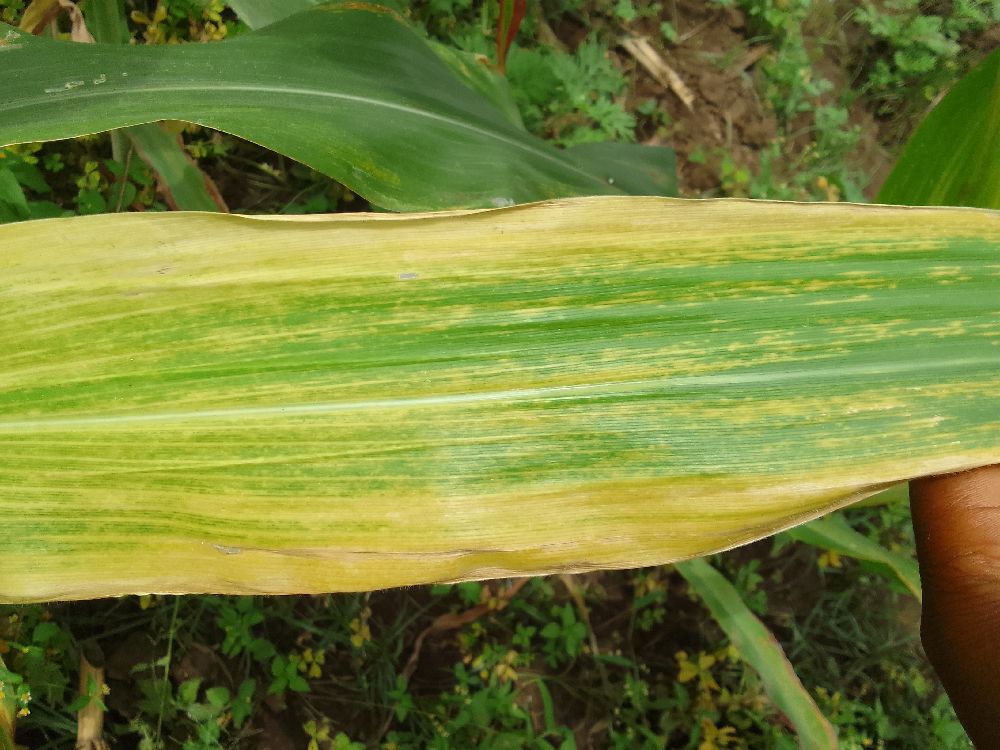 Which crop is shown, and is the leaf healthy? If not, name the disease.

maize, maize lethal necrosis
